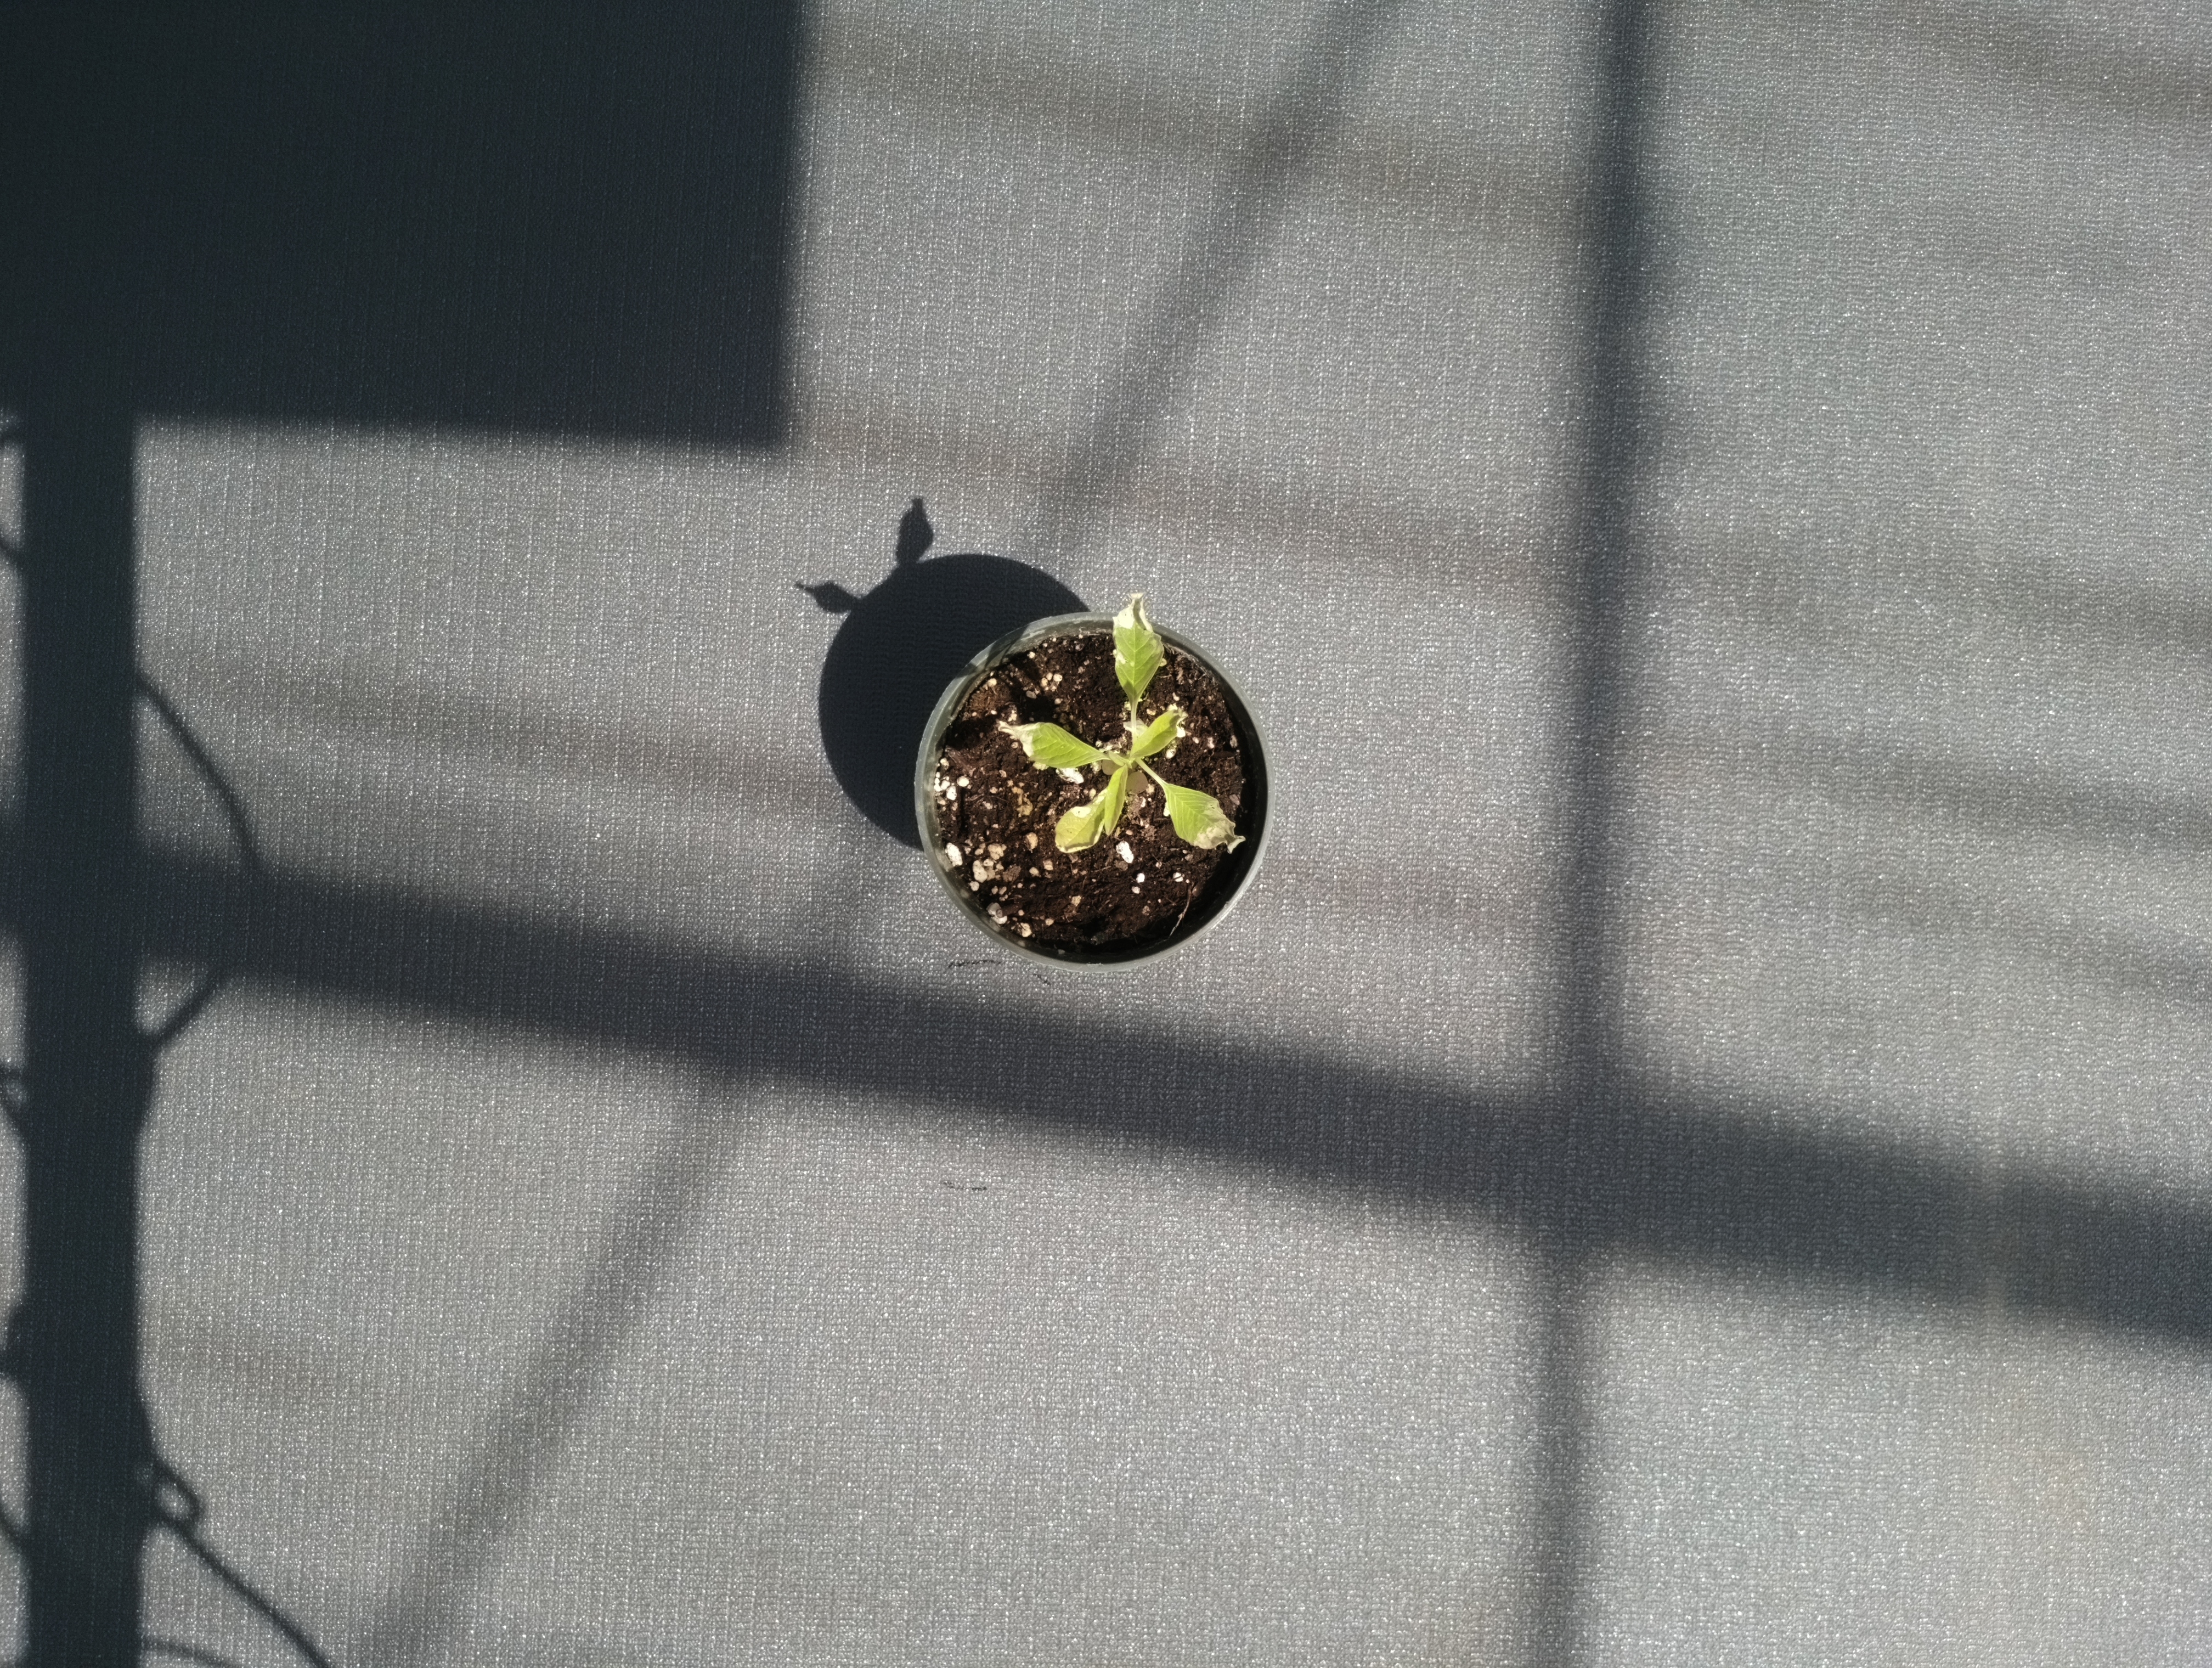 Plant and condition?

waterhemp, chlorosis necrosis
